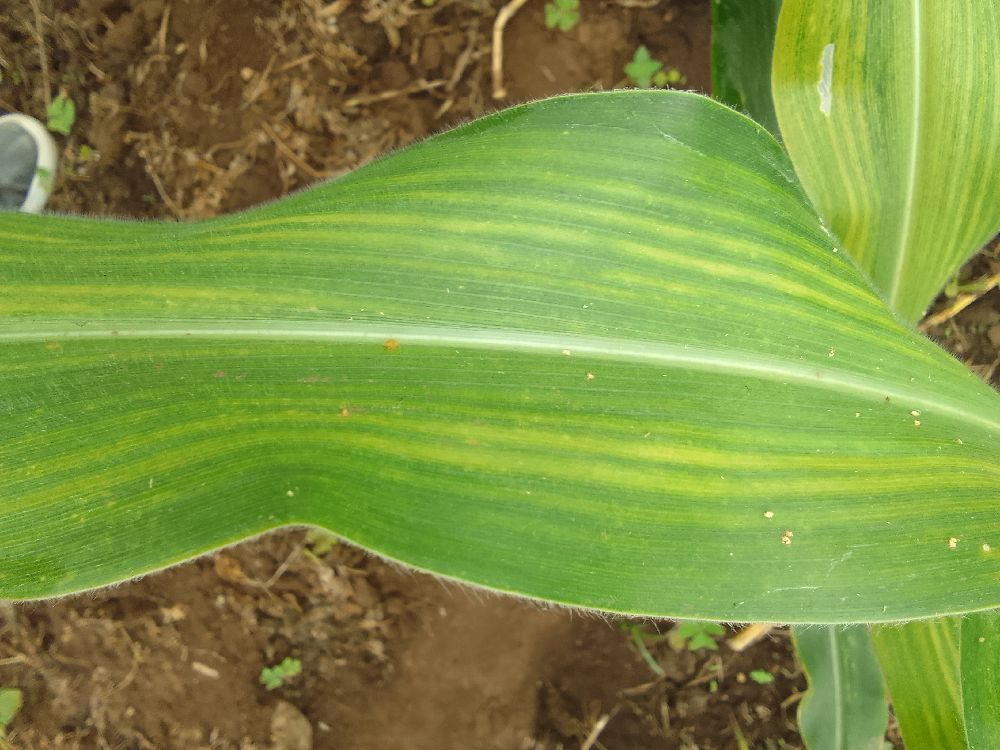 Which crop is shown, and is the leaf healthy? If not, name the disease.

maize, maize lethal necrosis
